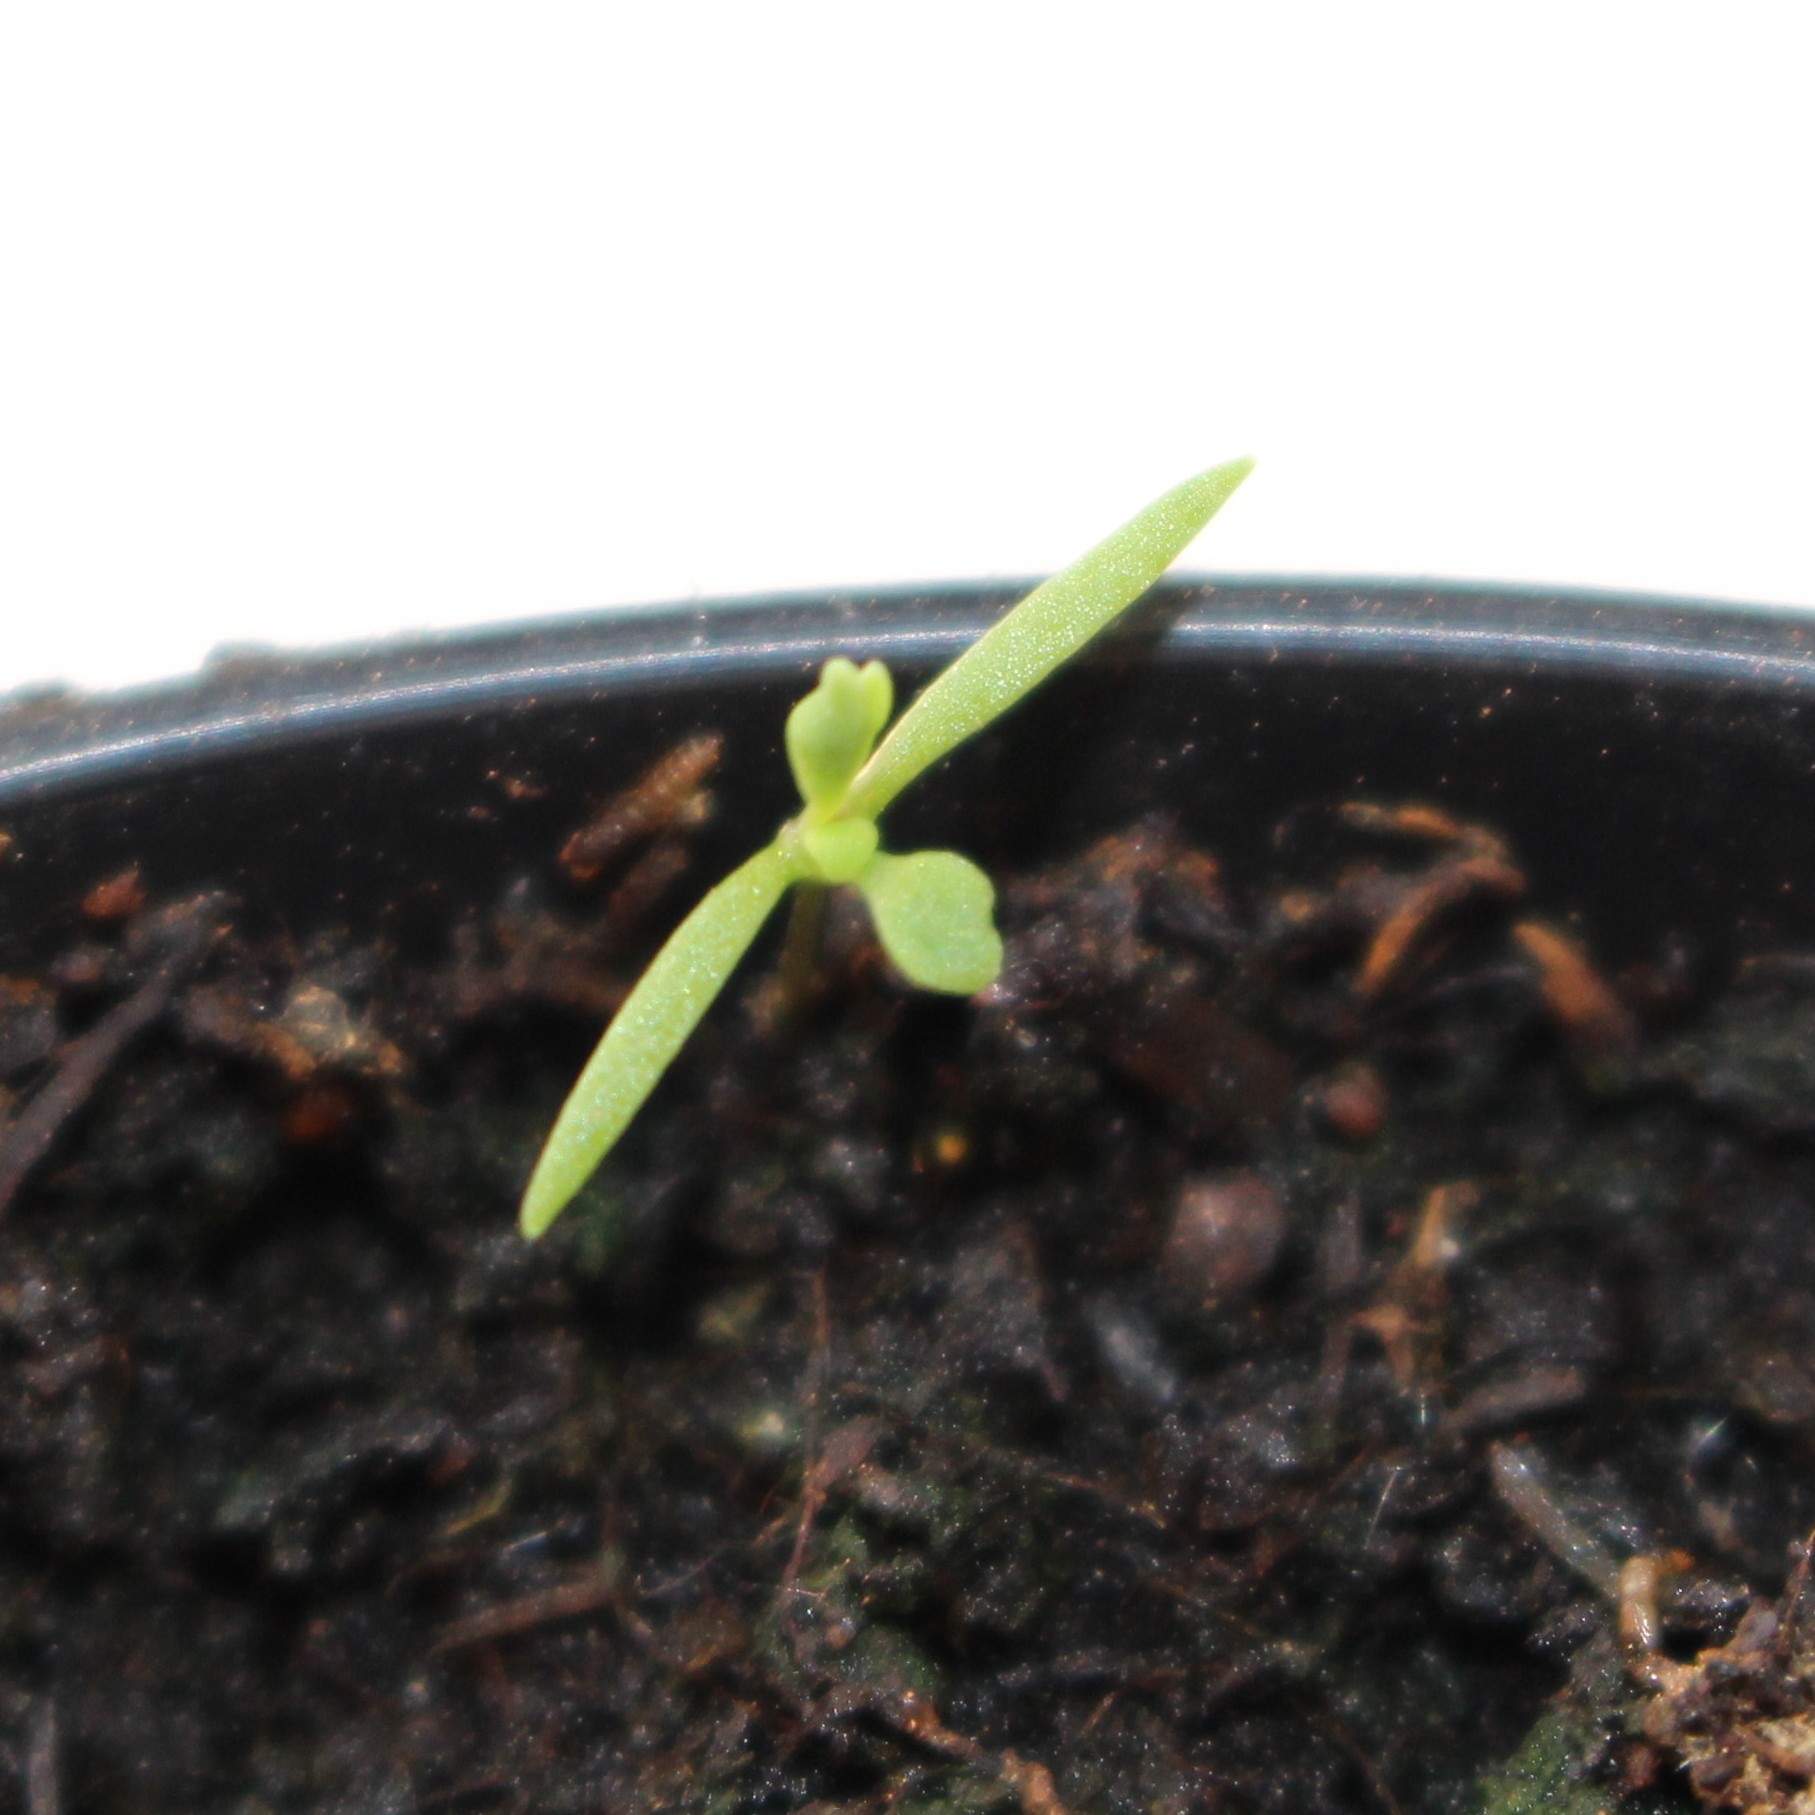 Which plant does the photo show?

Papaver rhoeas
